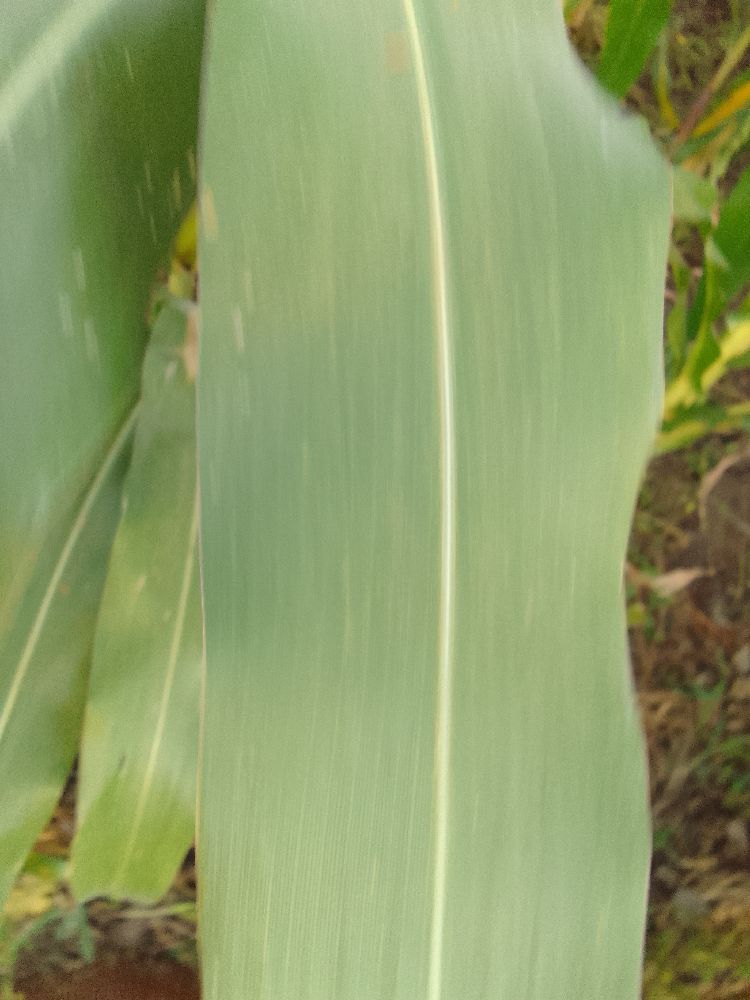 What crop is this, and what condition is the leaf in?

maize, healthy
